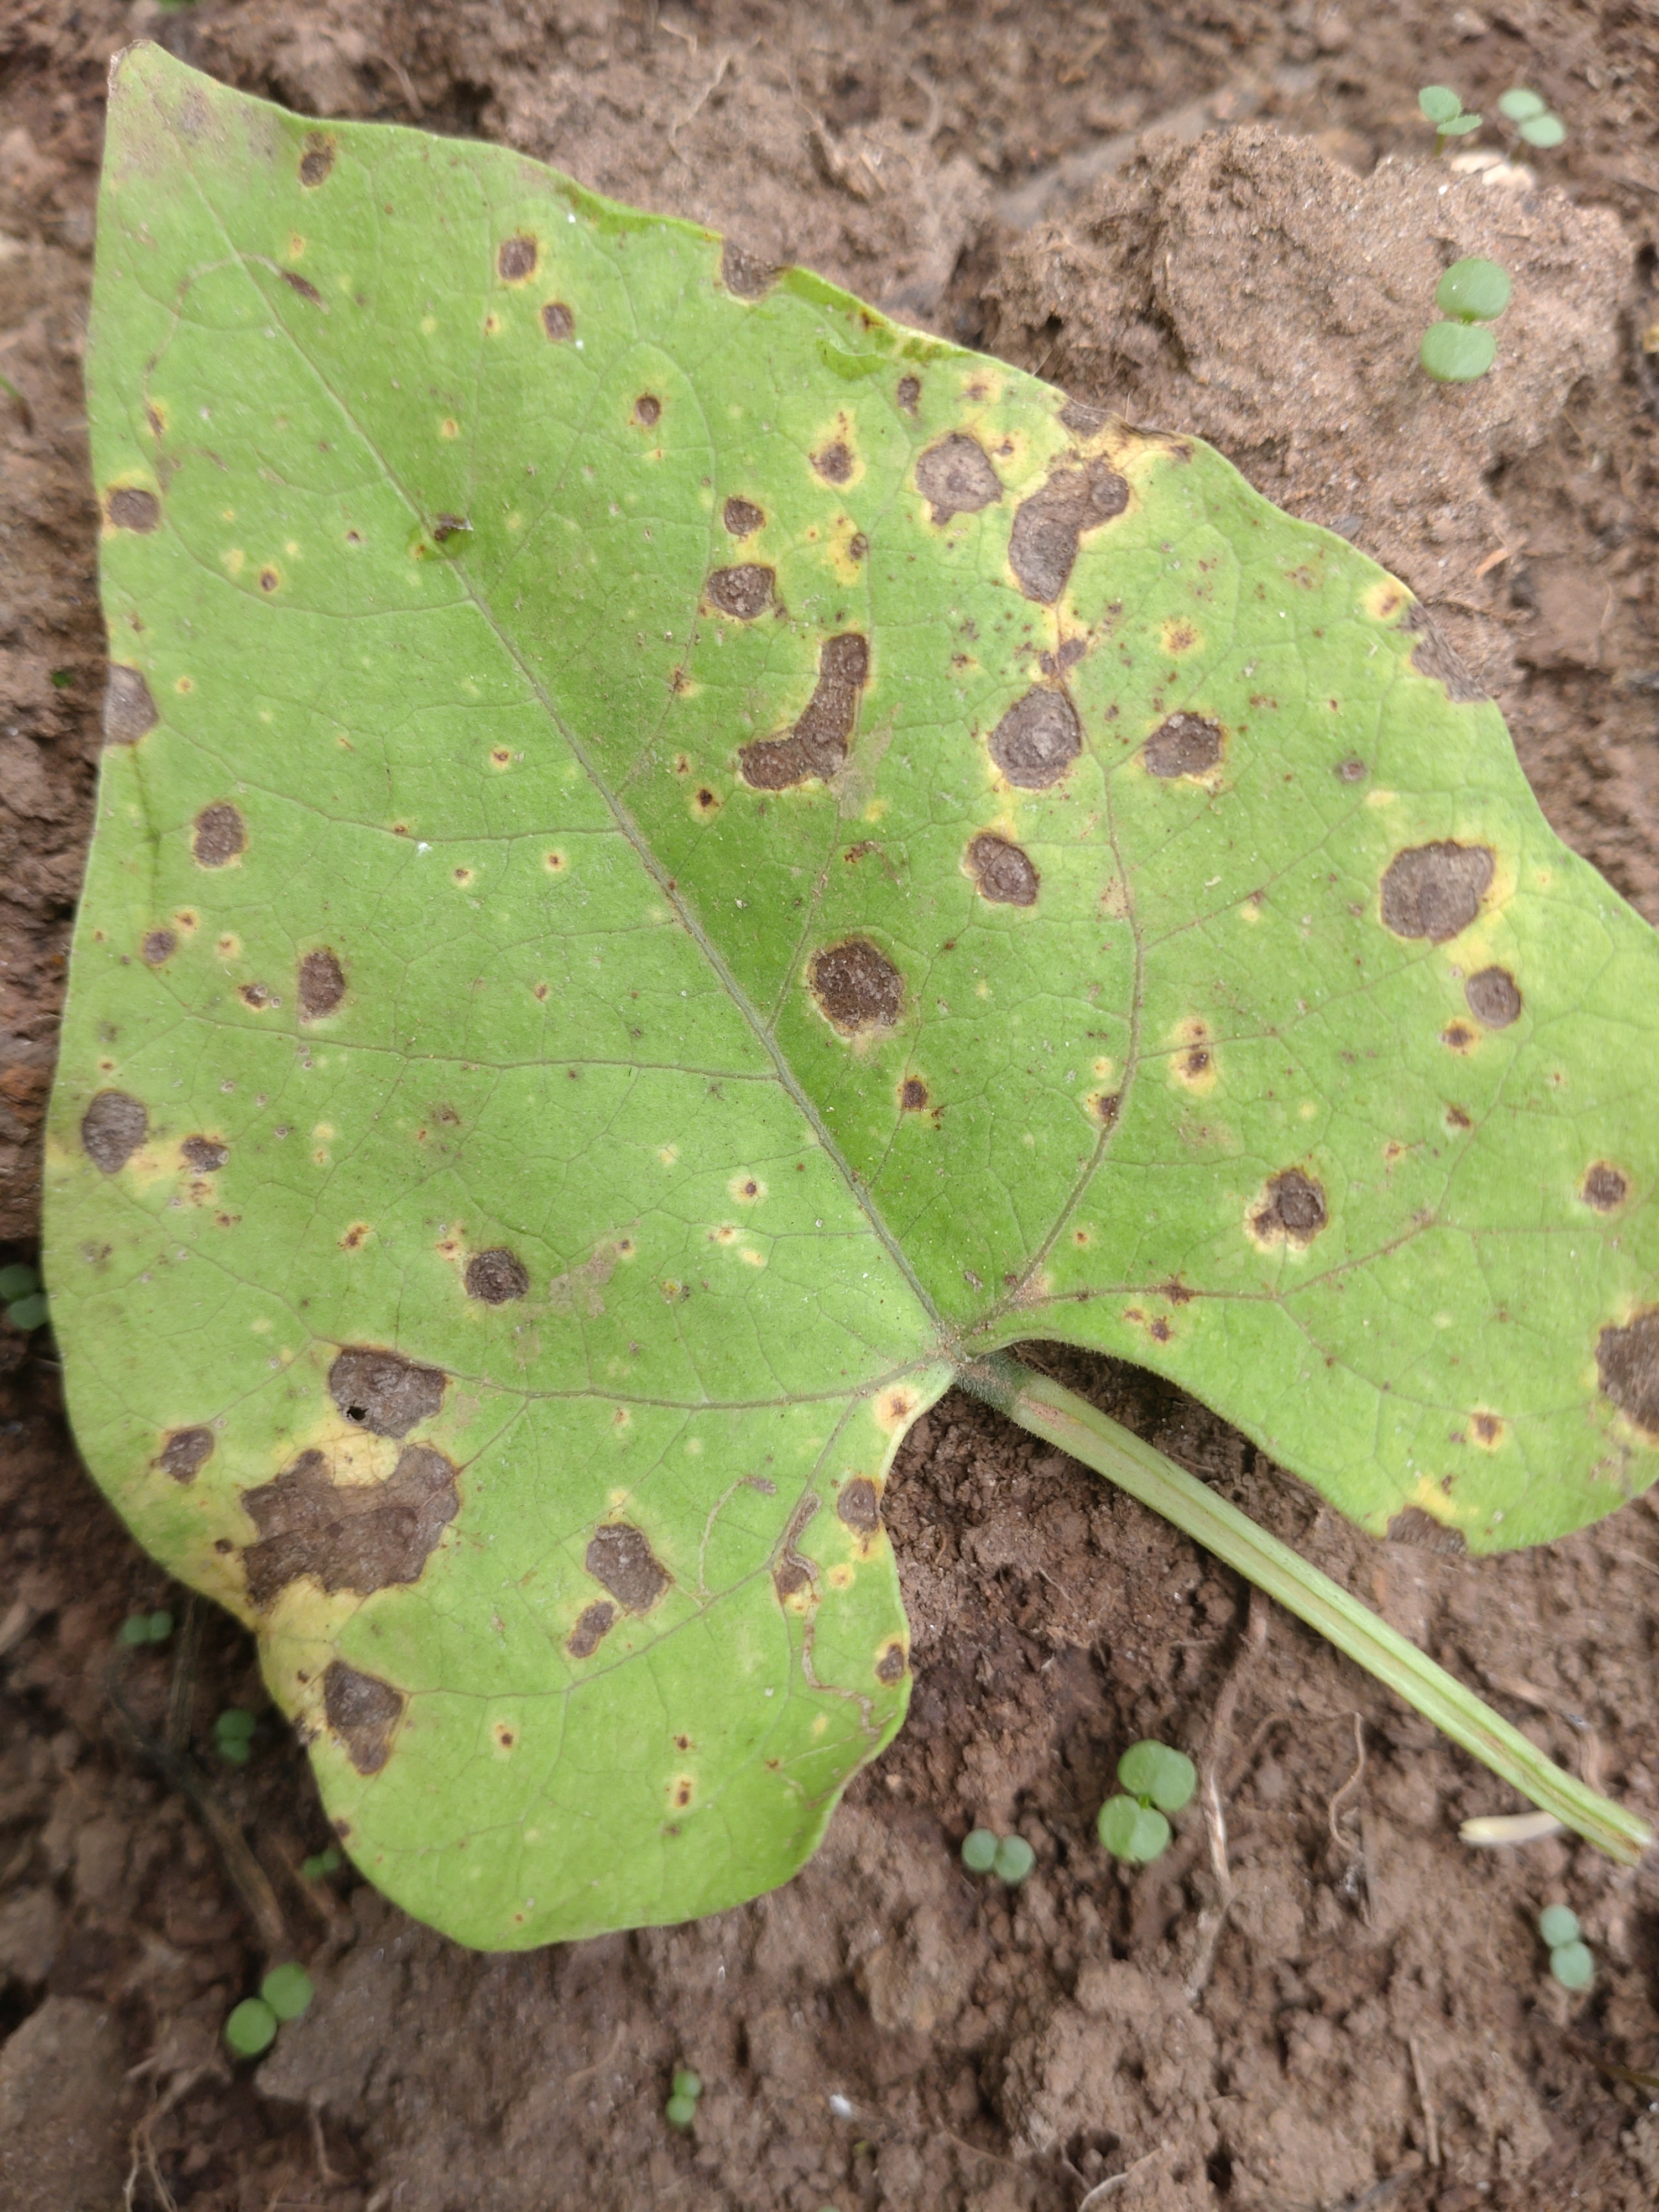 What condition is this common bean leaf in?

rust
